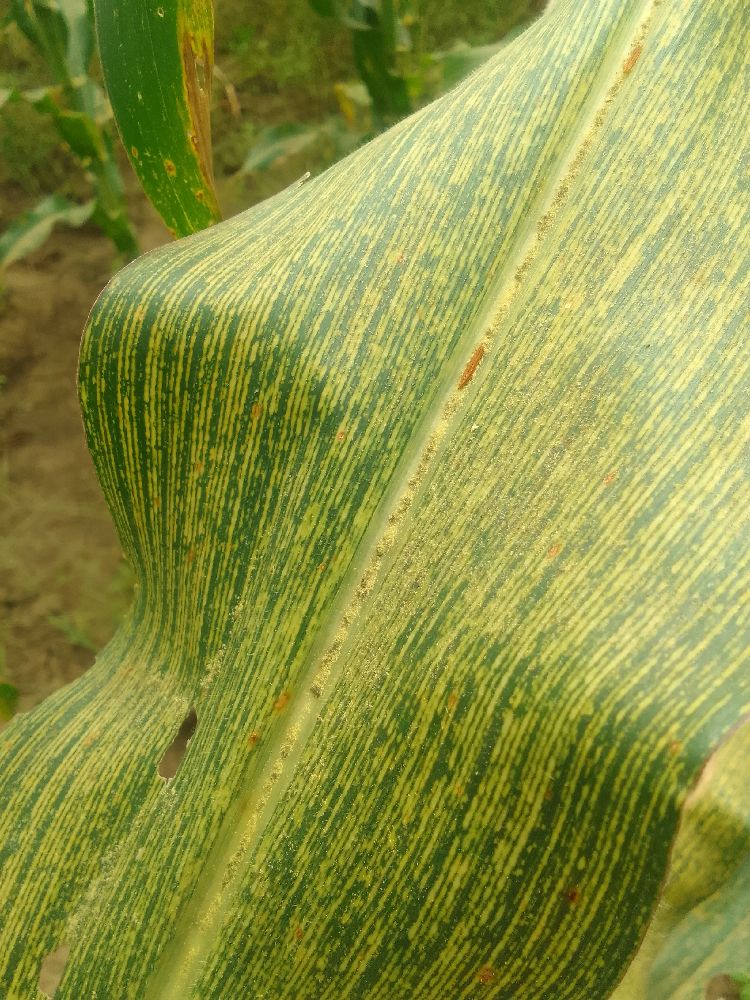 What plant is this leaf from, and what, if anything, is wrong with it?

maize, maize streak virus
